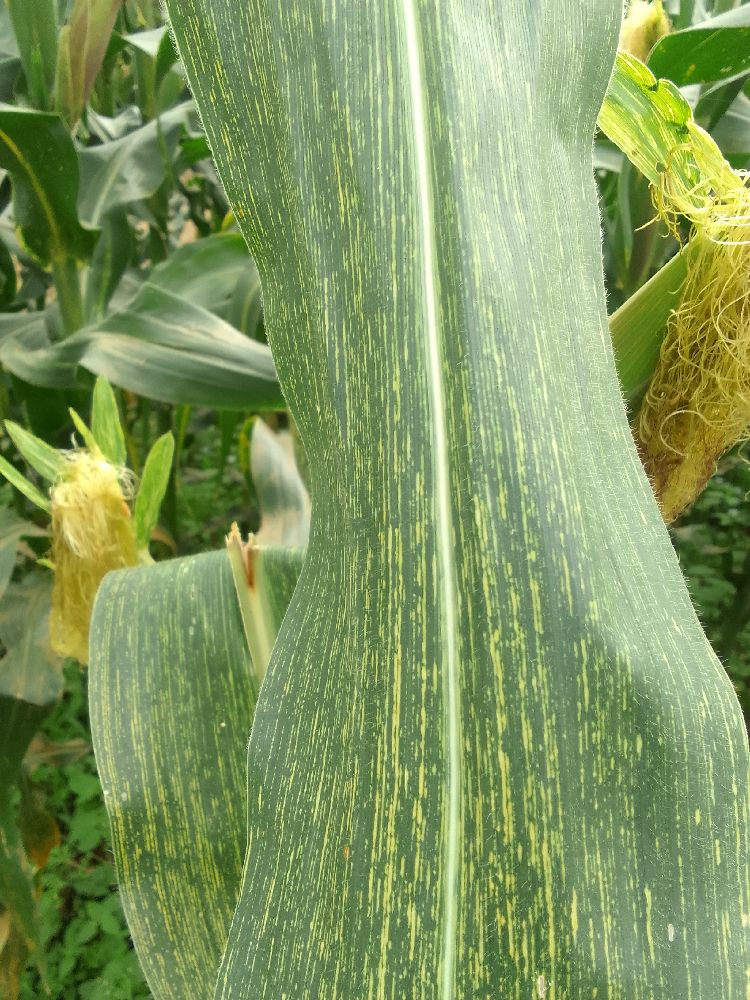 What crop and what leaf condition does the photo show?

maize, maize streak virus
